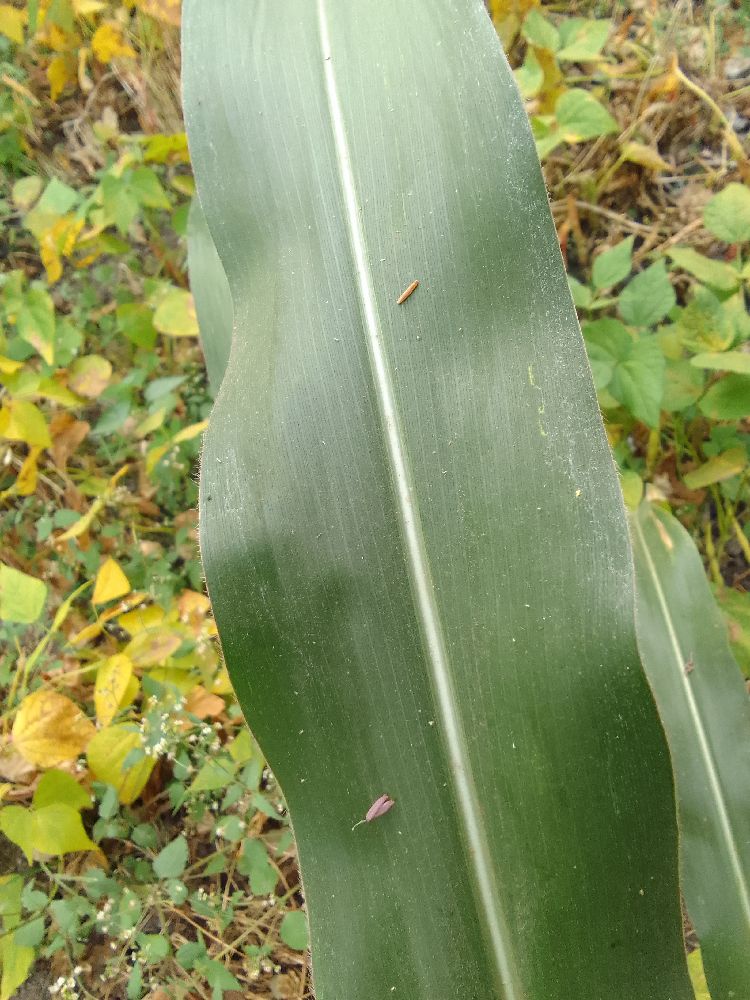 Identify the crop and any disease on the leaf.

maize, healthy
